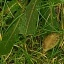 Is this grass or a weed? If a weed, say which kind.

structured weed
